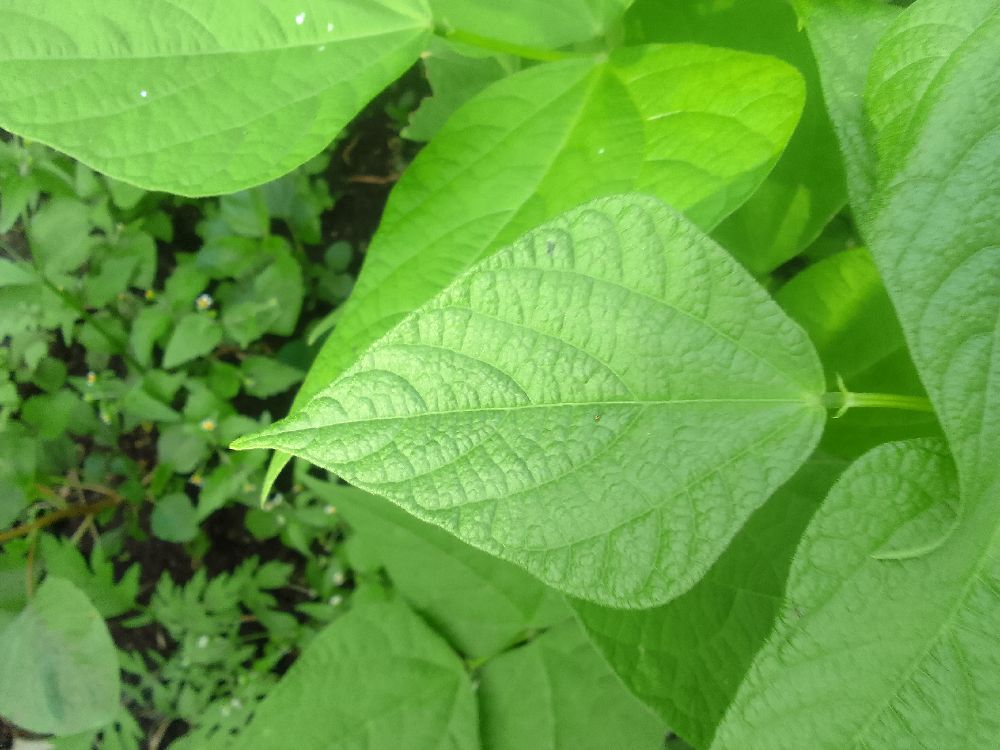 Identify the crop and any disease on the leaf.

common bean, healthy
